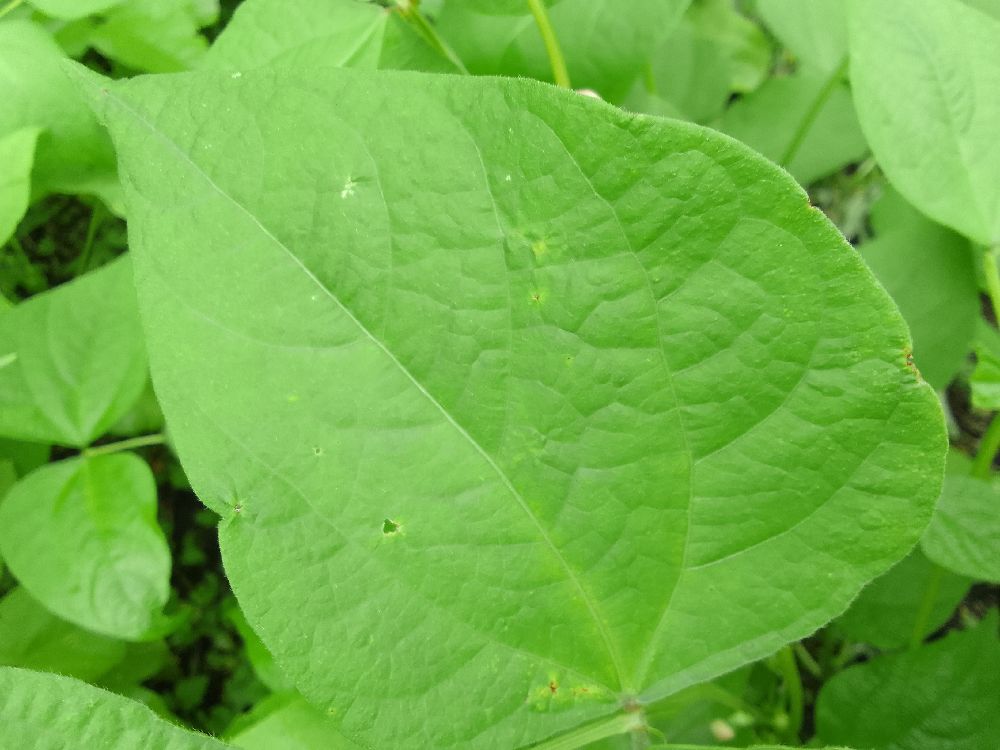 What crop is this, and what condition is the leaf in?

common bean, healthy
